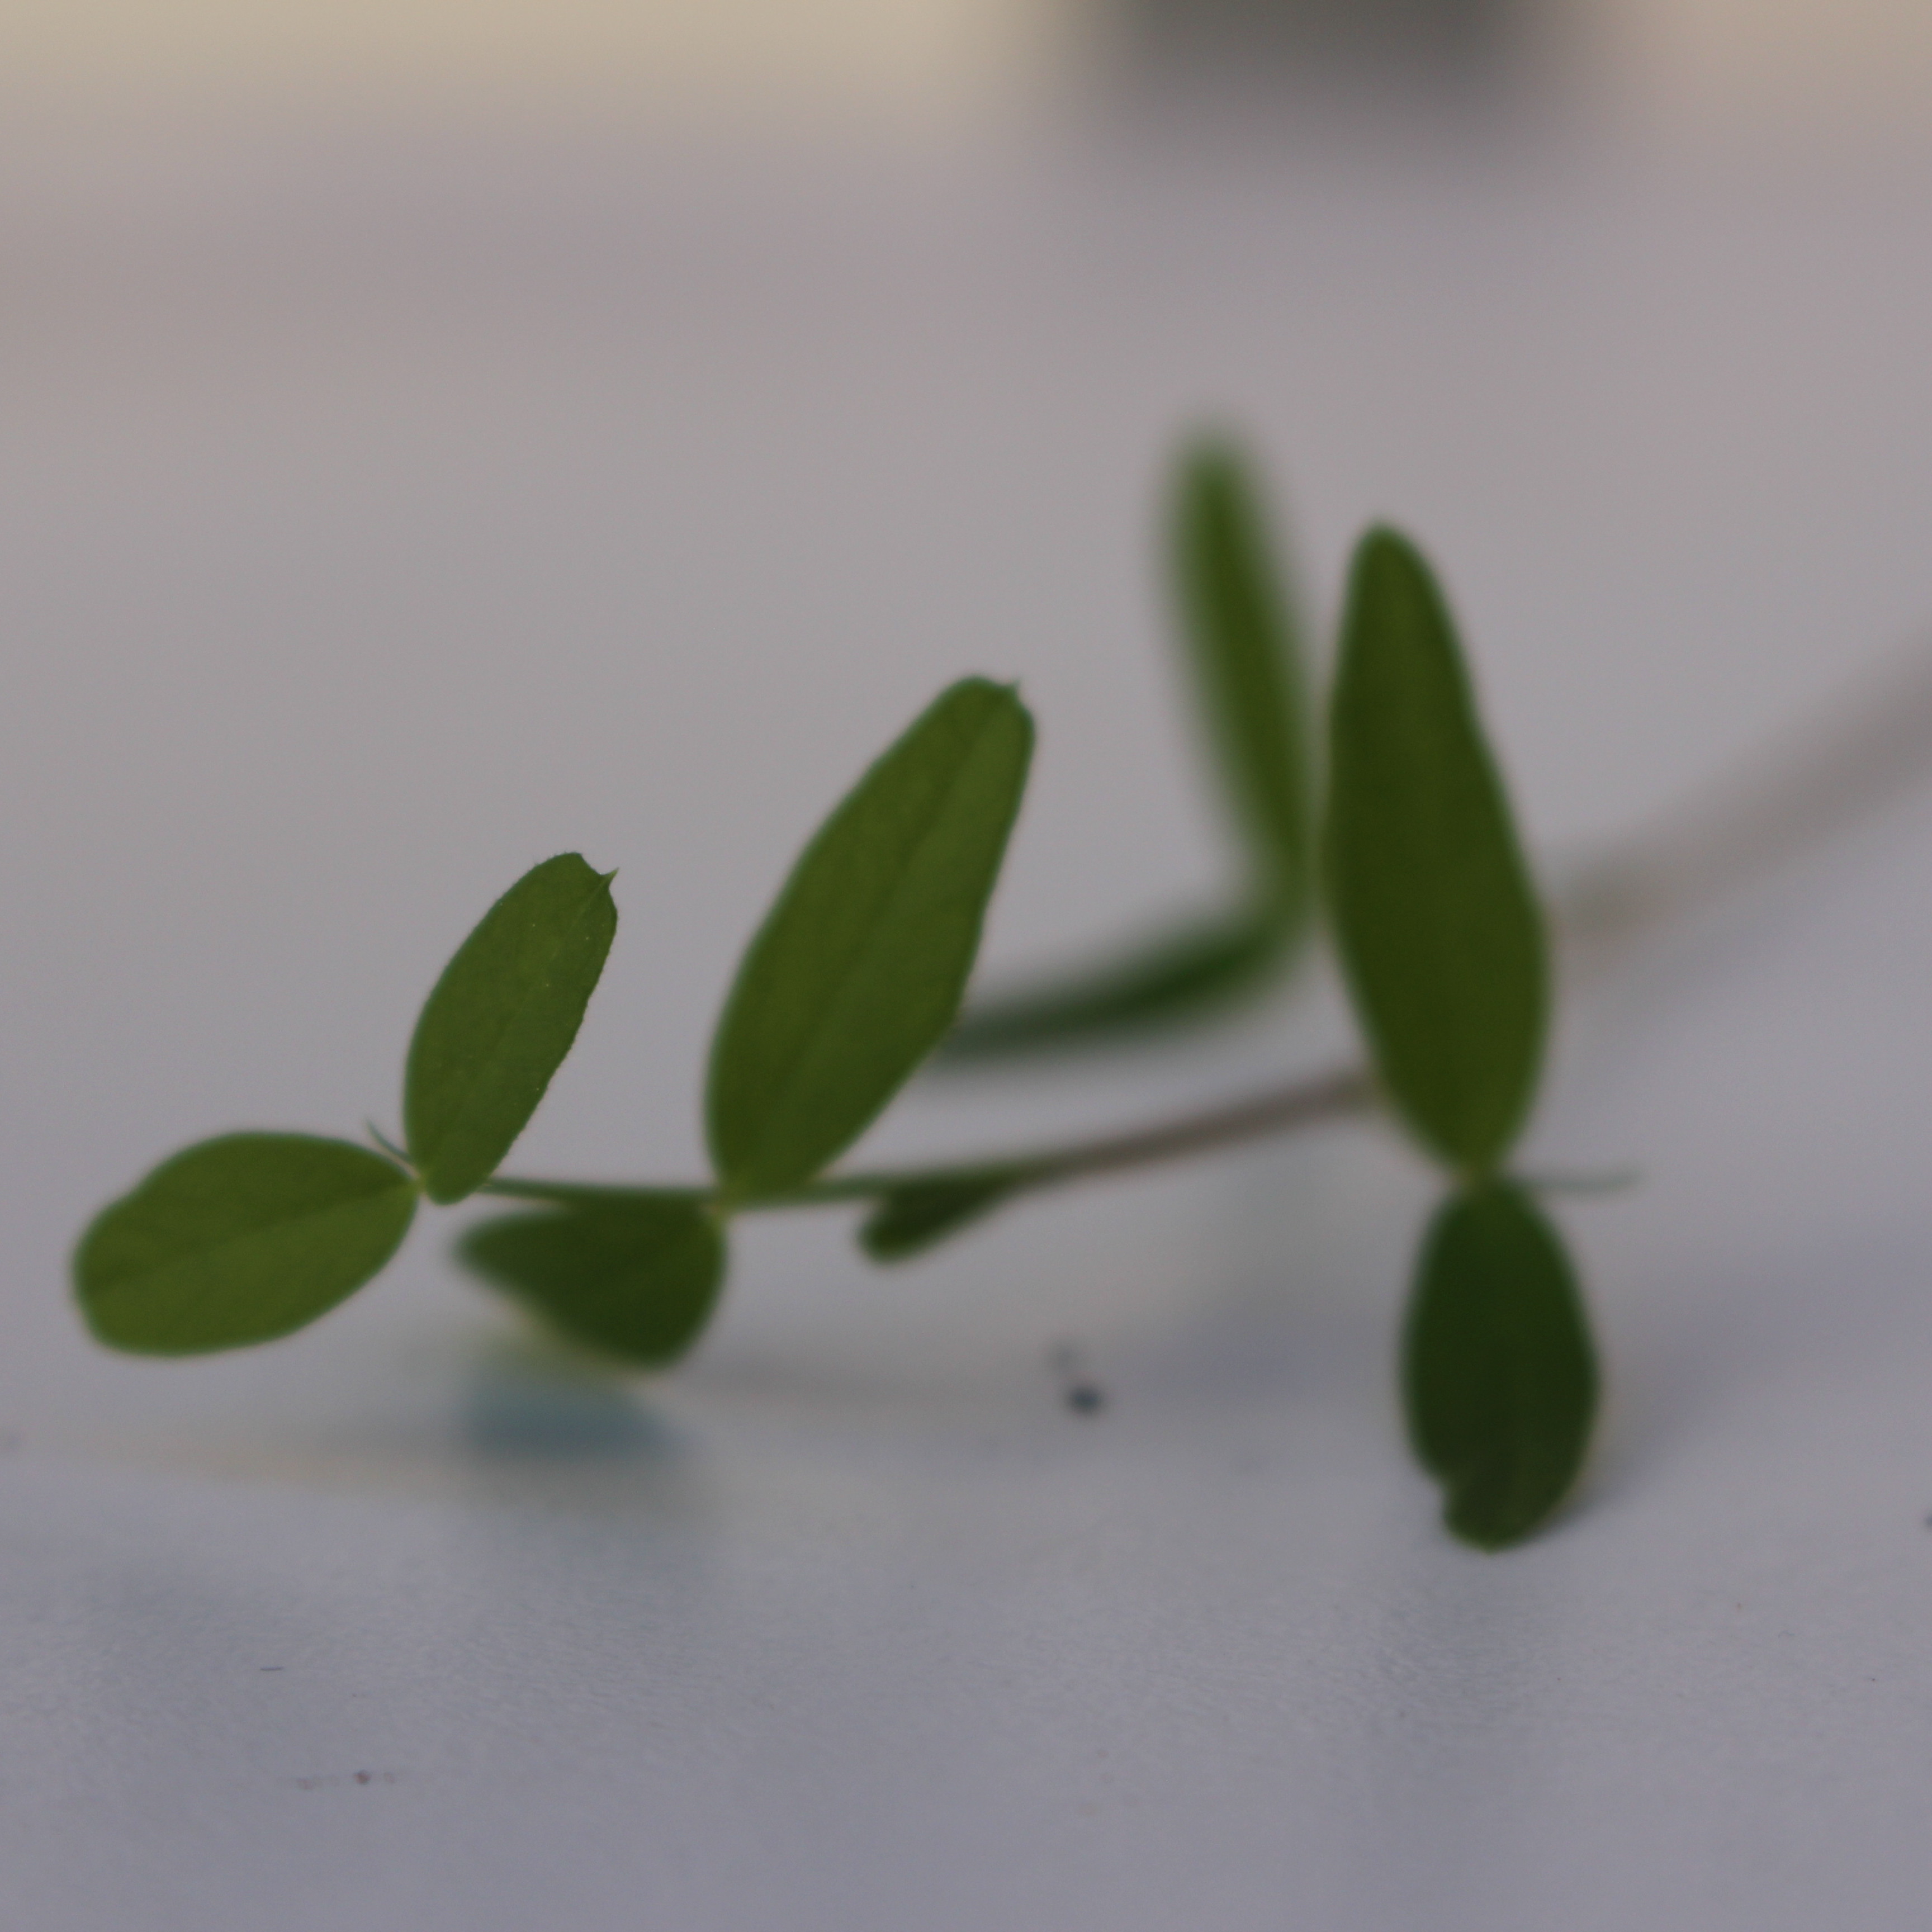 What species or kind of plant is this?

Vicia sativa
